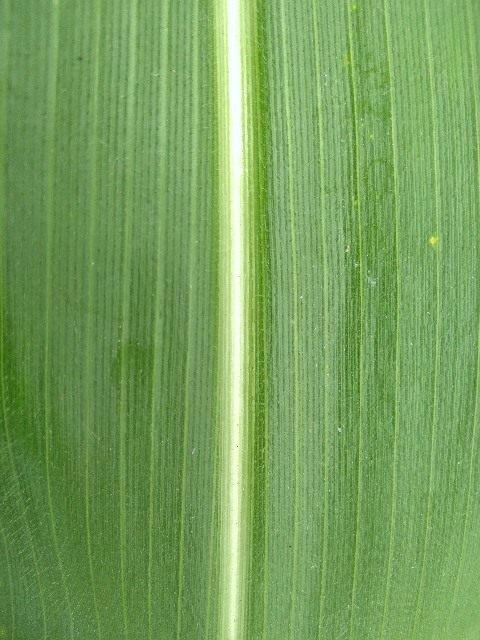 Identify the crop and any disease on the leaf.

maize, healthy
